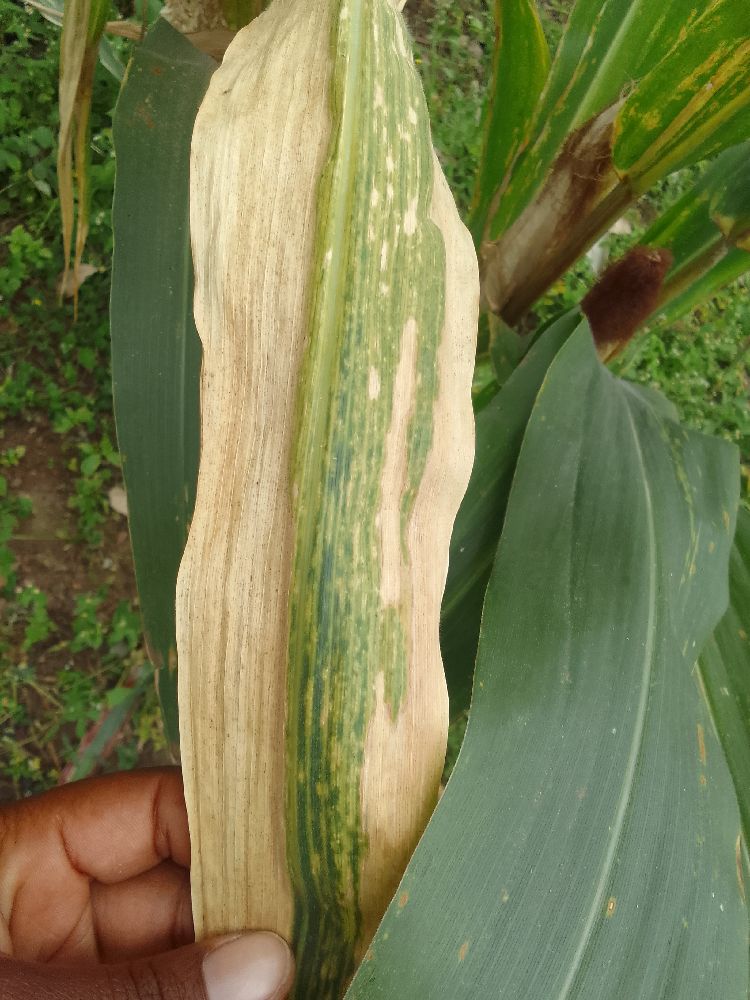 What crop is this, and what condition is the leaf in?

maize, maize lethal necrosis
